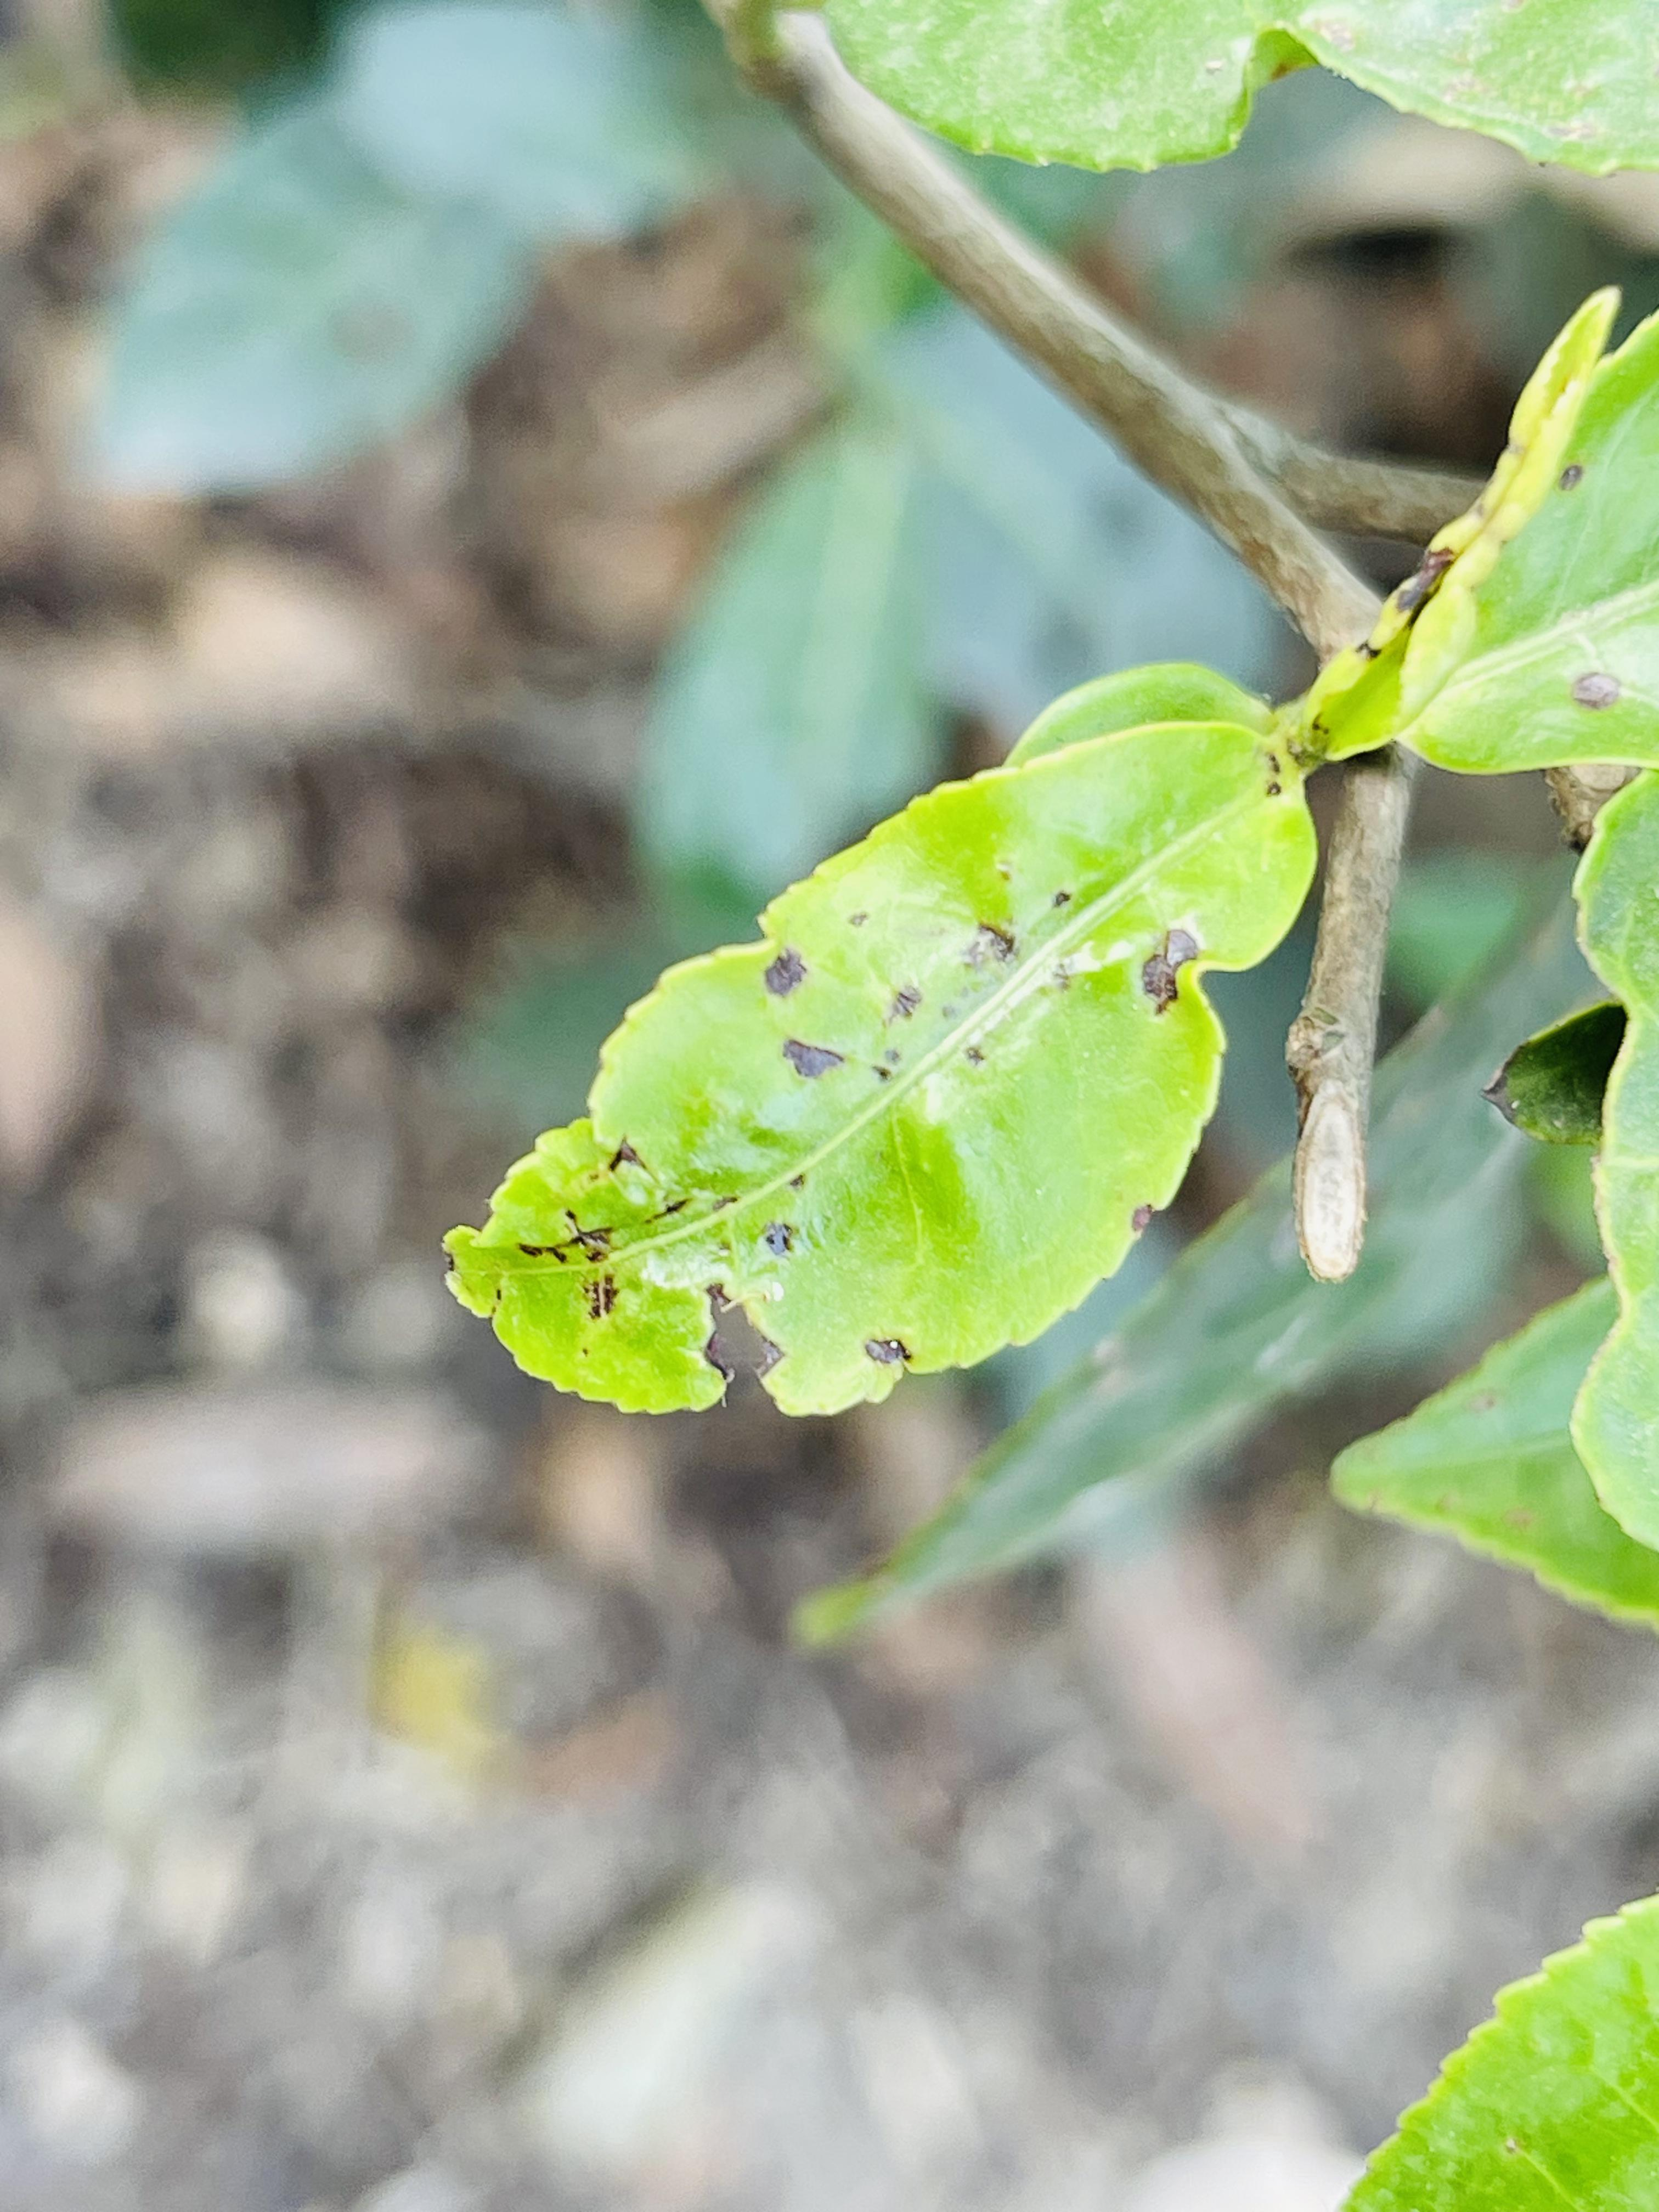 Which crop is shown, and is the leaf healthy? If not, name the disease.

tea, helopeltis
